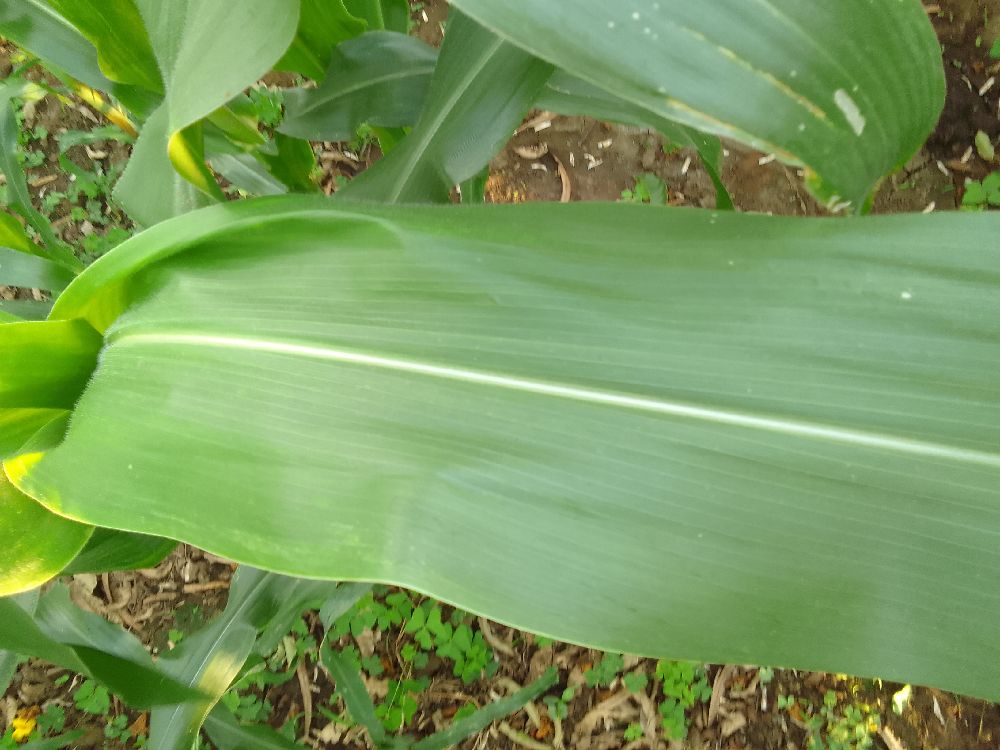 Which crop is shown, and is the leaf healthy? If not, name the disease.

maize, healthy
